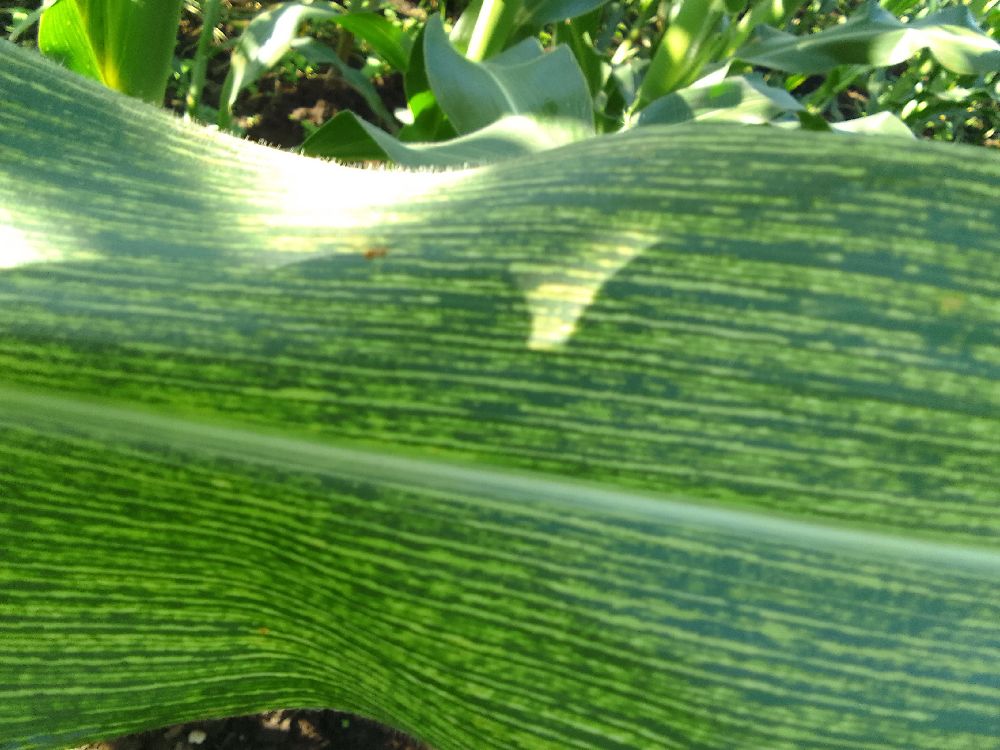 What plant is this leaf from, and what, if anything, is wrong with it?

maize, maize streak virus
